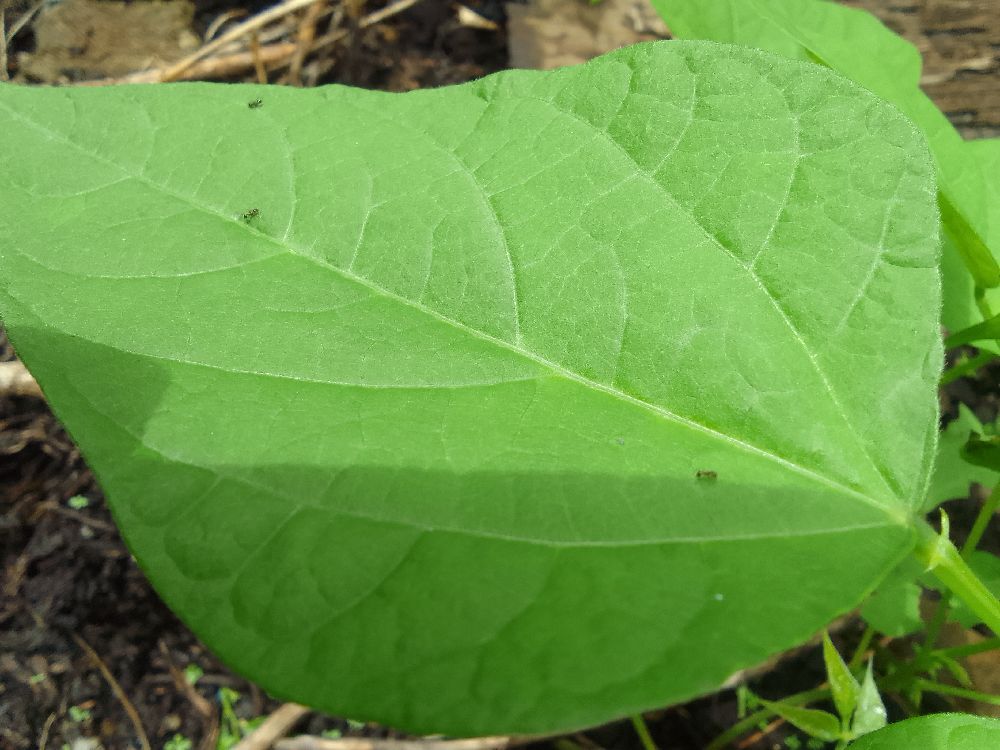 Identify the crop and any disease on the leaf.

common bean, healthy
